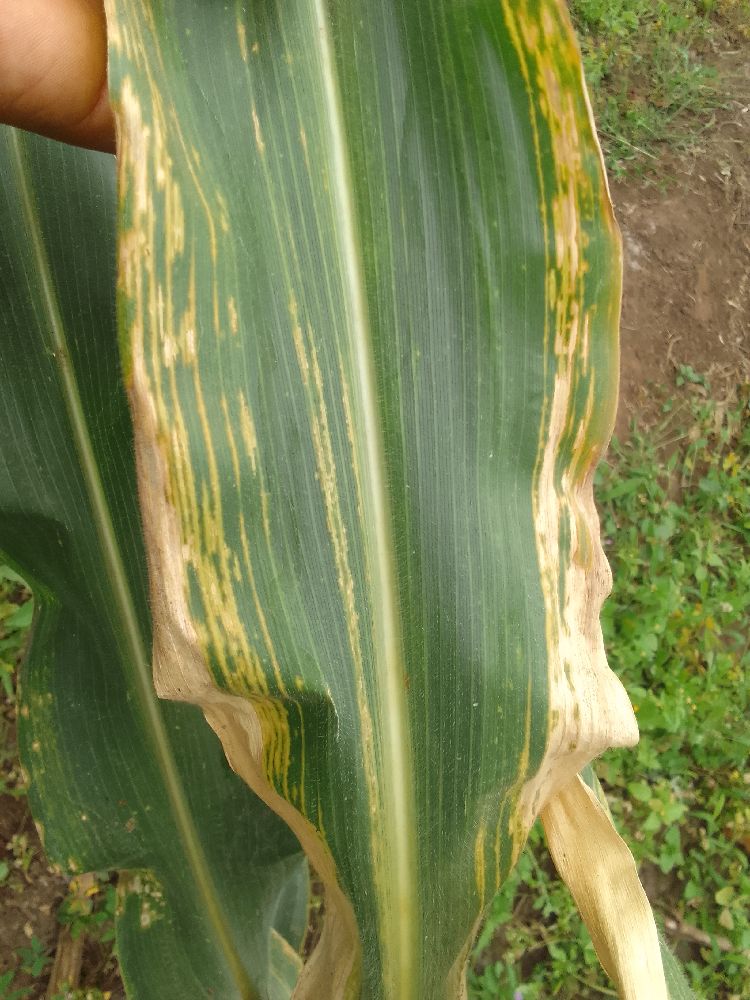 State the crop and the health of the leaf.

maize, maize lethal necrosis
